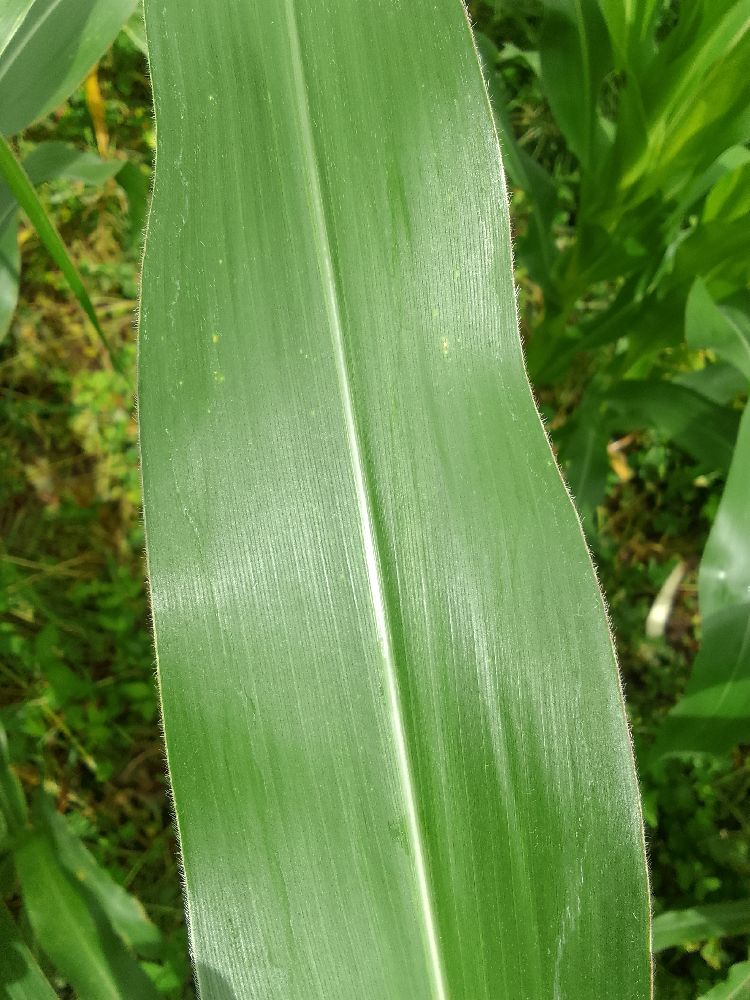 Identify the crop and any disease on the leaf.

maize, healthy
